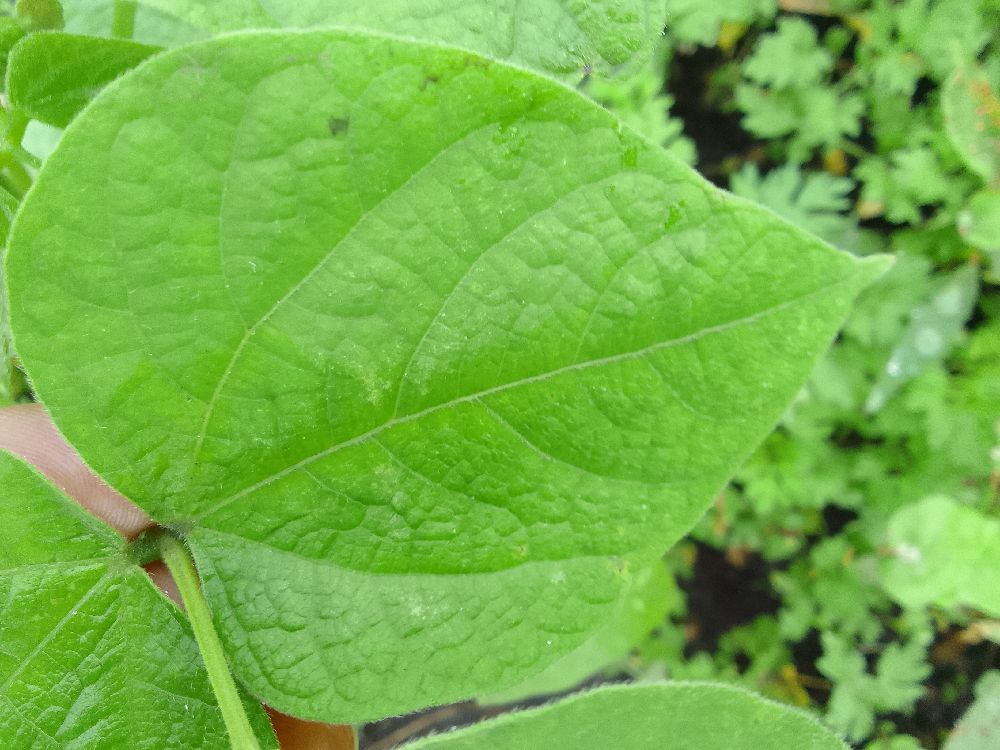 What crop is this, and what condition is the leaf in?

common bean, healthy
